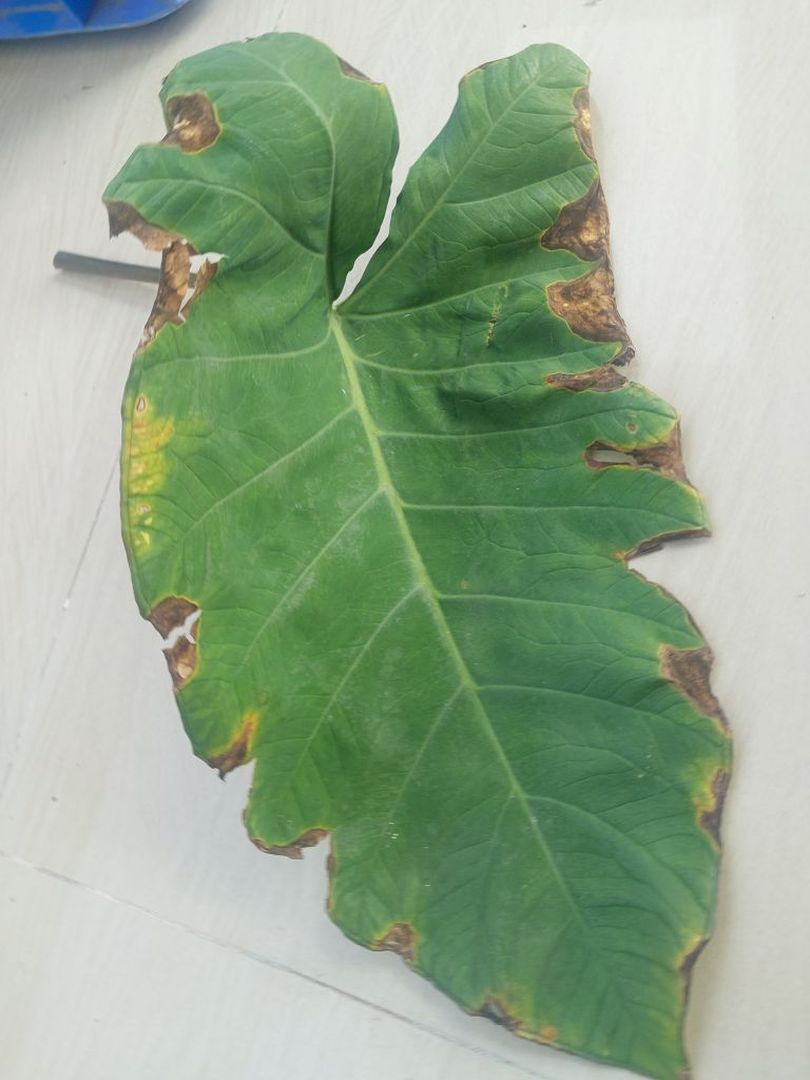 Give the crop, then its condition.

taro, leaf blight
